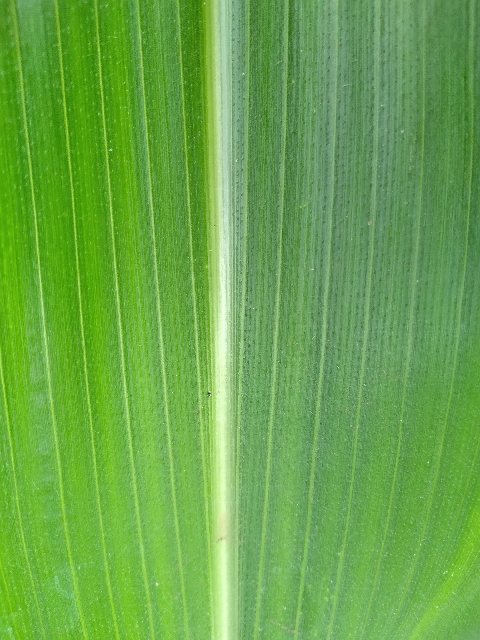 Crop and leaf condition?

maize, healthy
